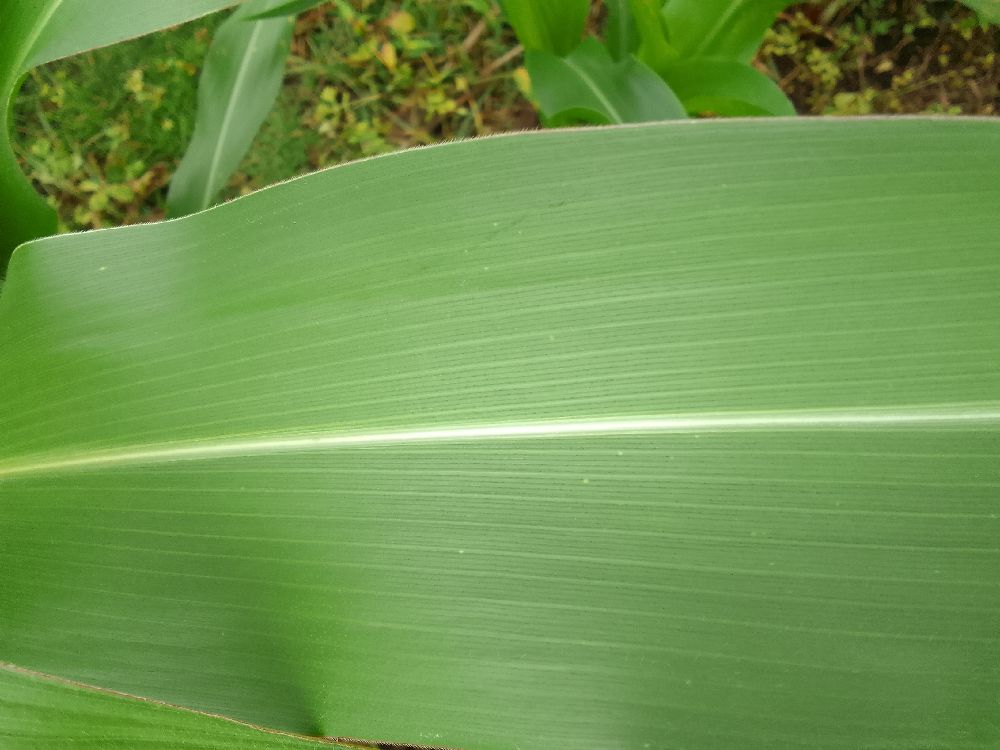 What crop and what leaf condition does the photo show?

maize, healthy
